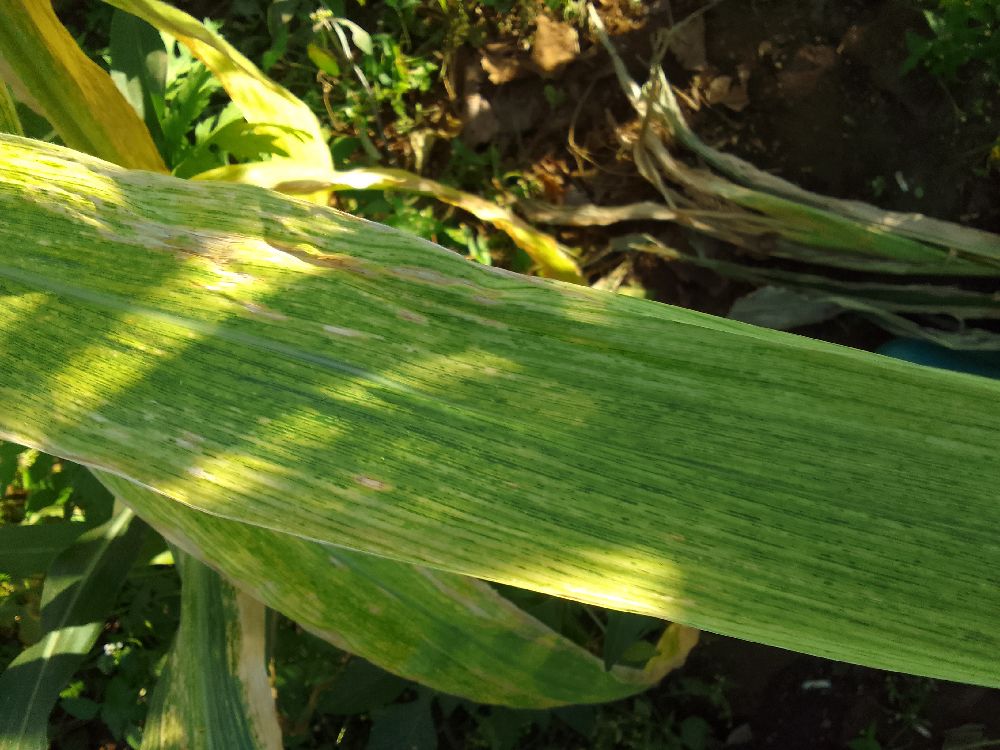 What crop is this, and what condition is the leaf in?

maize, maize lethal necrosis
